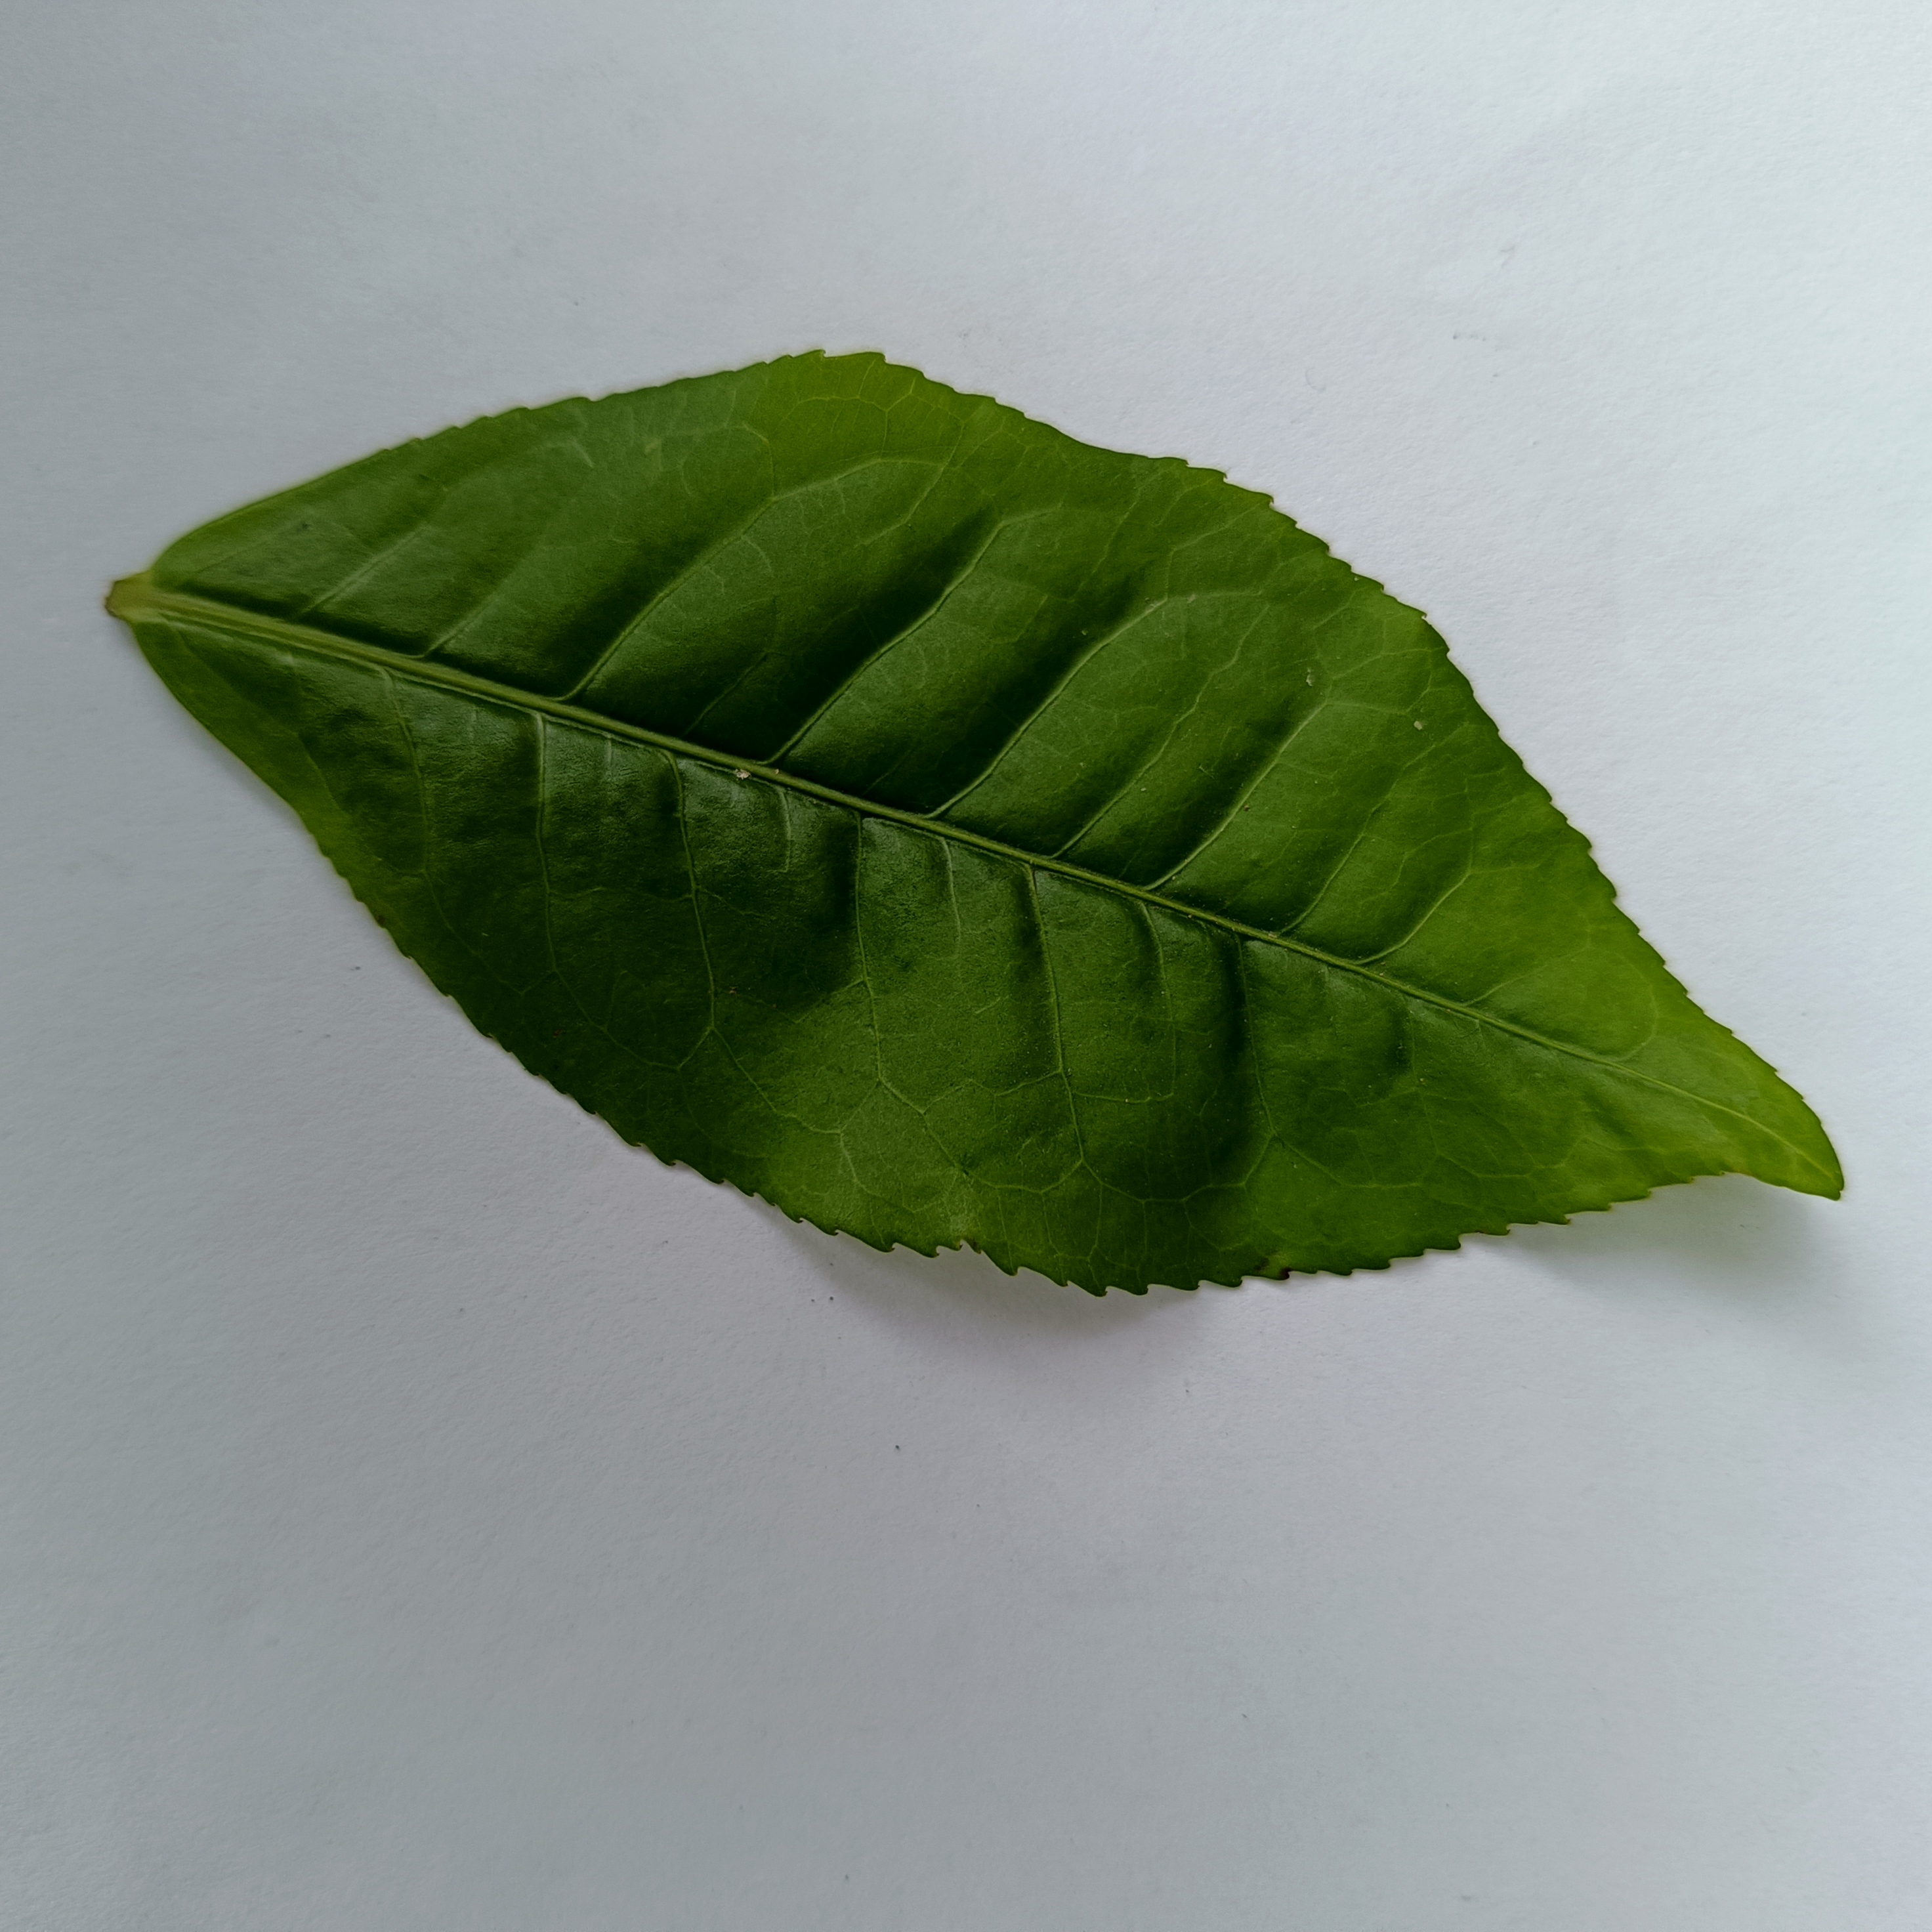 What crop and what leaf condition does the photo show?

tea, healthy
